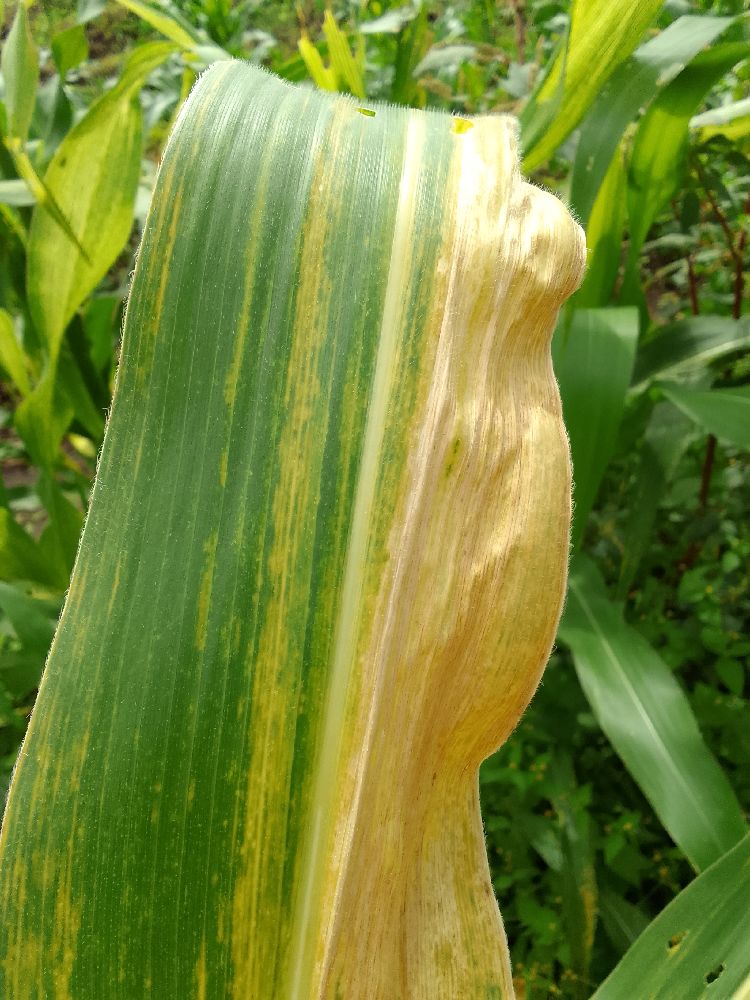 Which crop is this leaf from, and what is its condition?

maize, maize lethal necrosis
